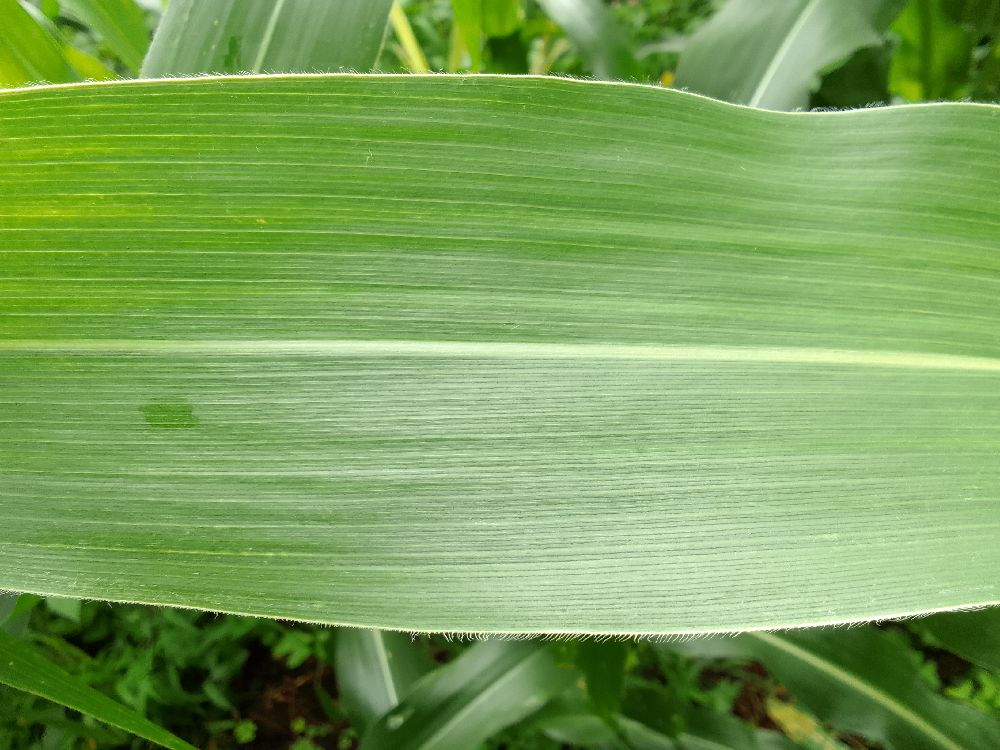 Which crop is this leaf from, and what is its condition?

maize, healthy
